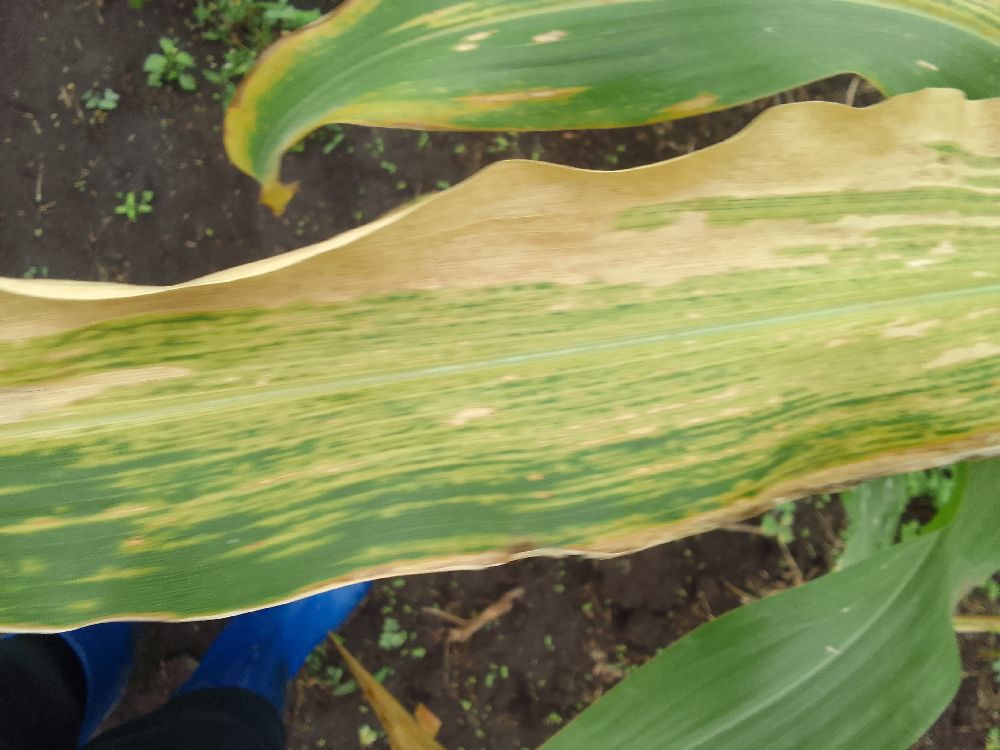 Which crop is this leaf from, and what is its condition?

maize, maize lethal necrosis
